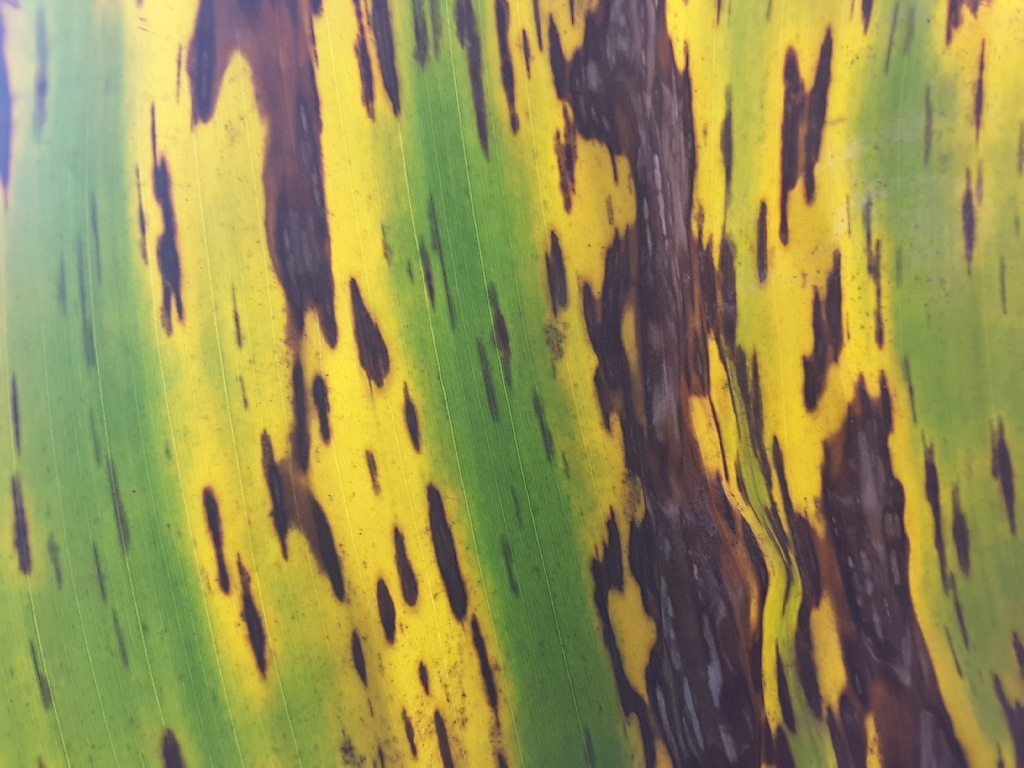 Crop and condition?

banana, black sigatoka
